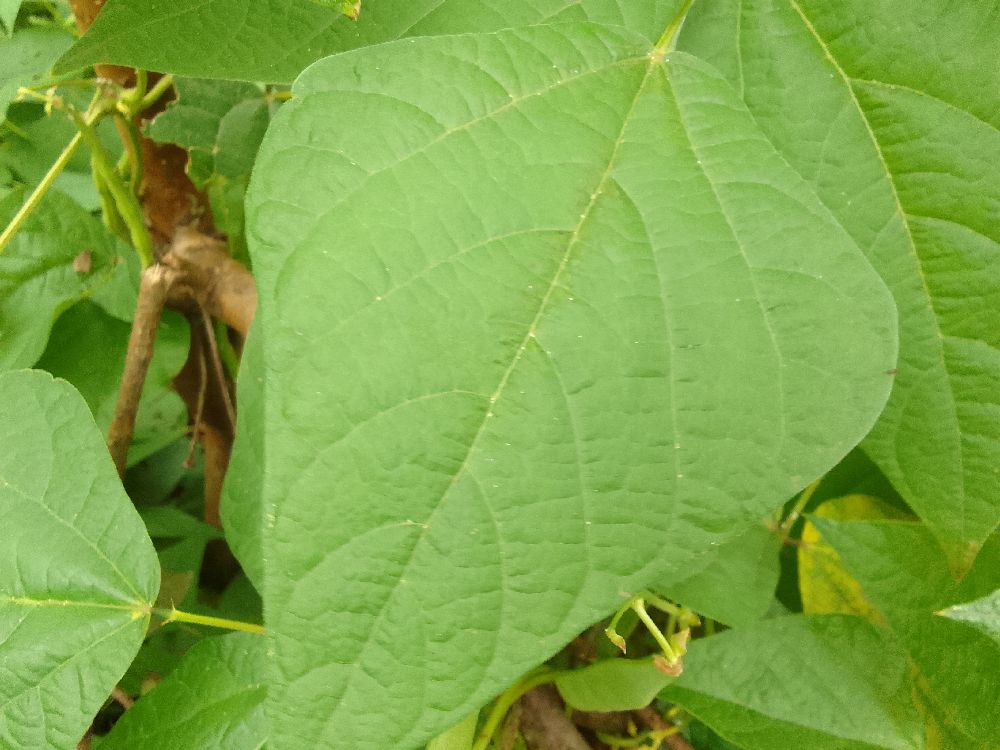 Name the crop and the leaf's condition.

common bean, healthy
